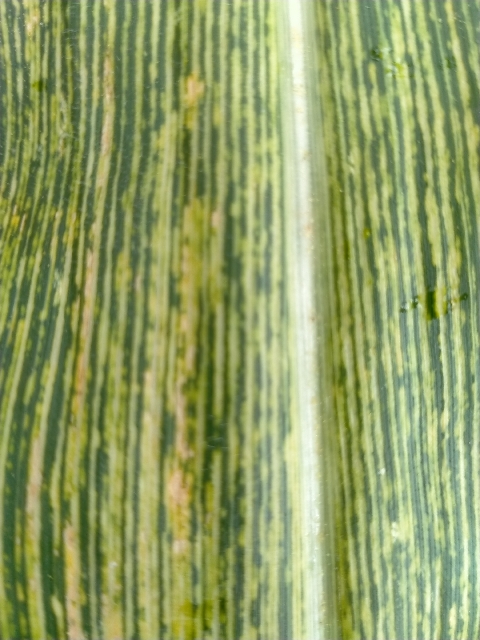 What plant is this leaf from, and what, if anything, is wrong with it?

maize, maize streak virus
